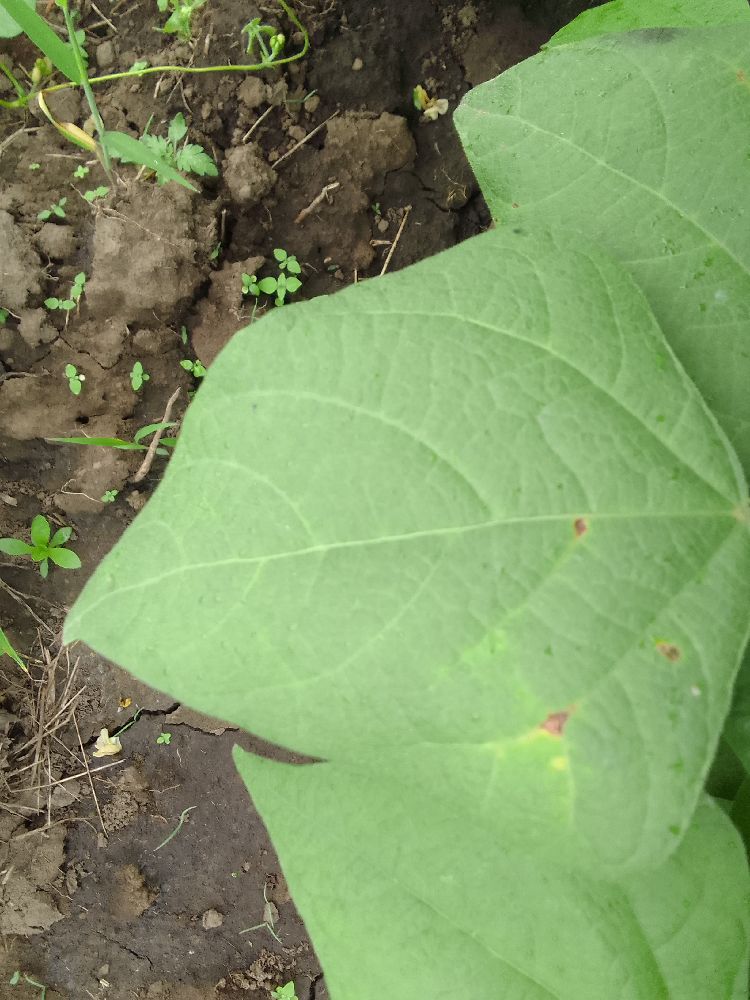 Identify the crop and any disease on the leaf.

common bean, healthy
